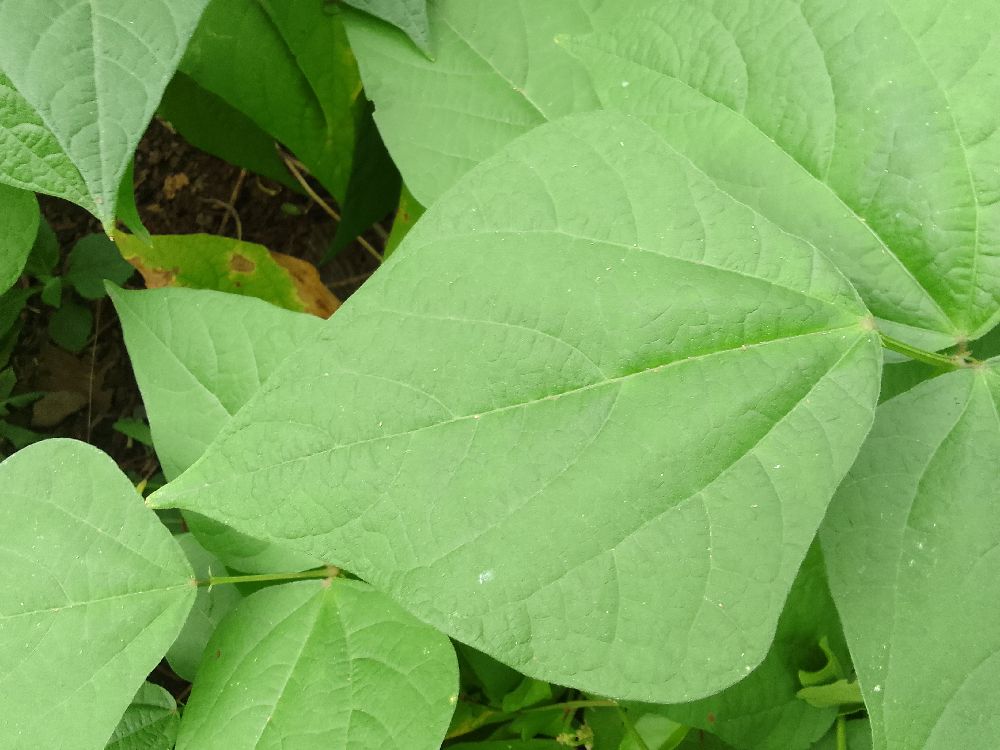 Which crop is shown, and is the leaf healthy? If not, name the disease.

common bean, healthy
